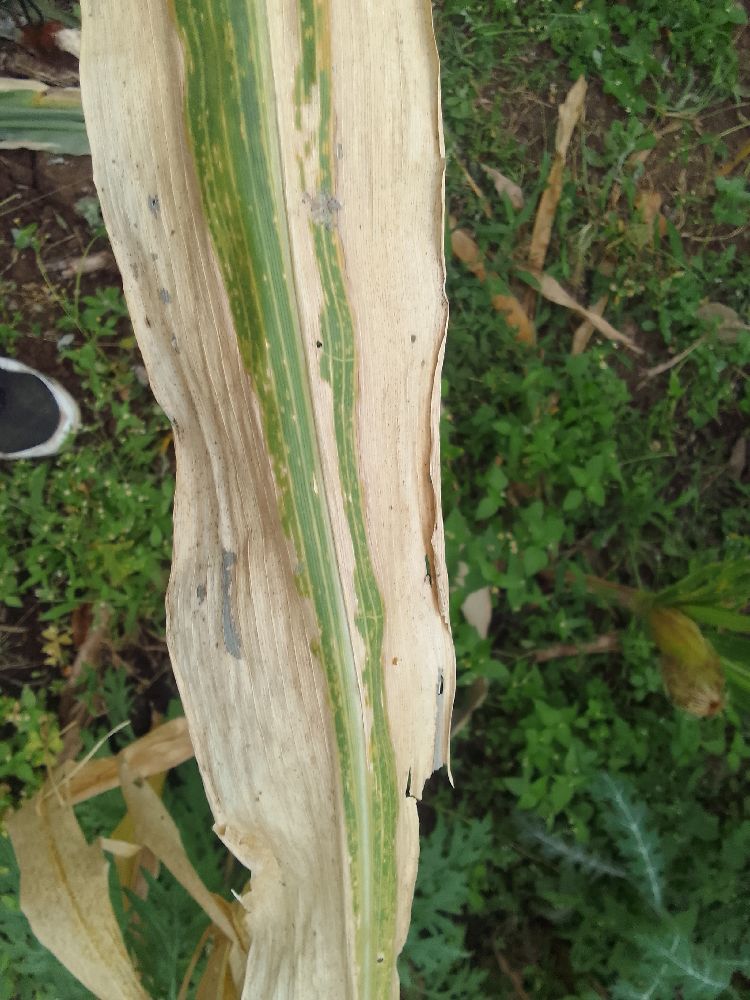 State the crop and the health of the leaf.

maize, maize lethal necrosis
